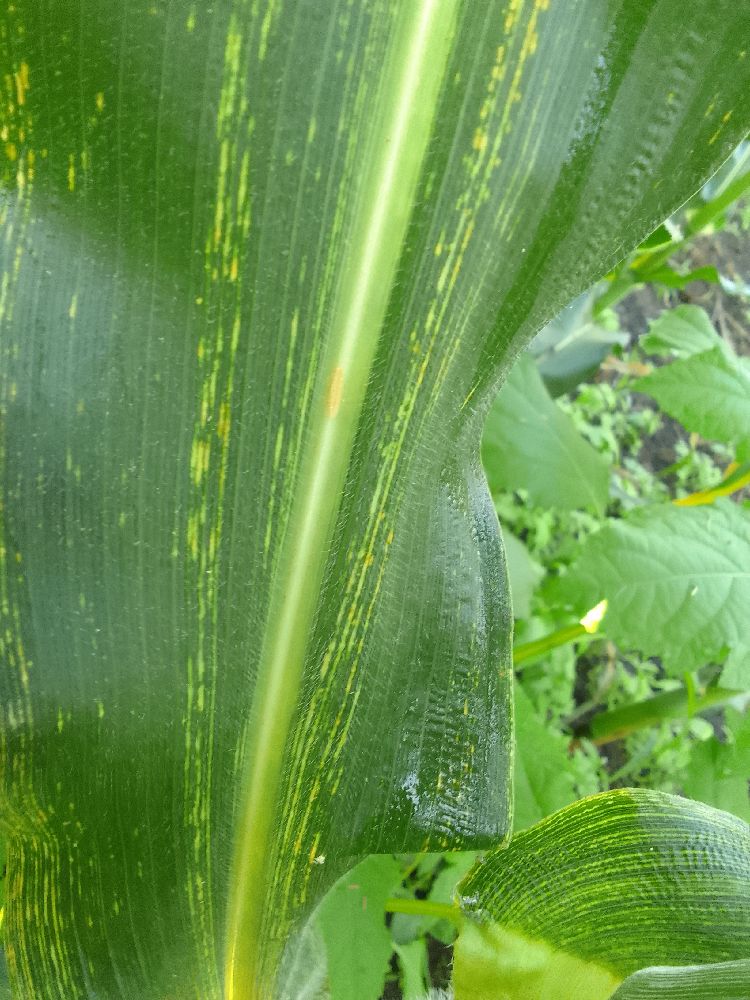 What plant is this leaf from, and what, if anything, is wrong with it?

maize, maize streak virus
